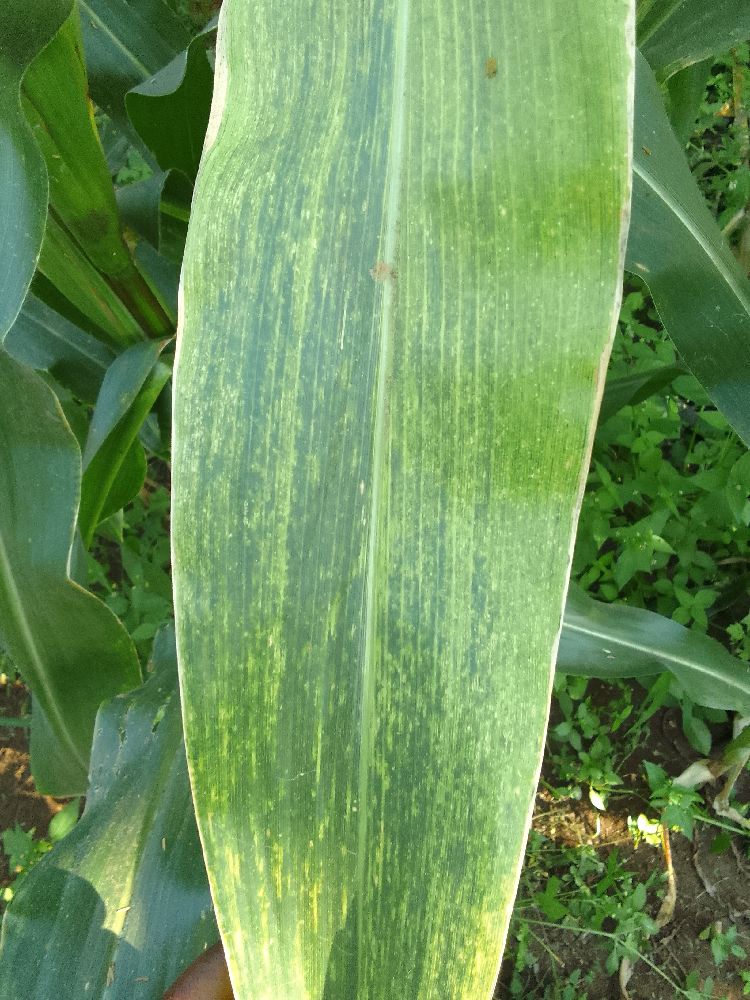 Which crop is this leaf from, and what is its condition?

maize, maize lethal necrosis
